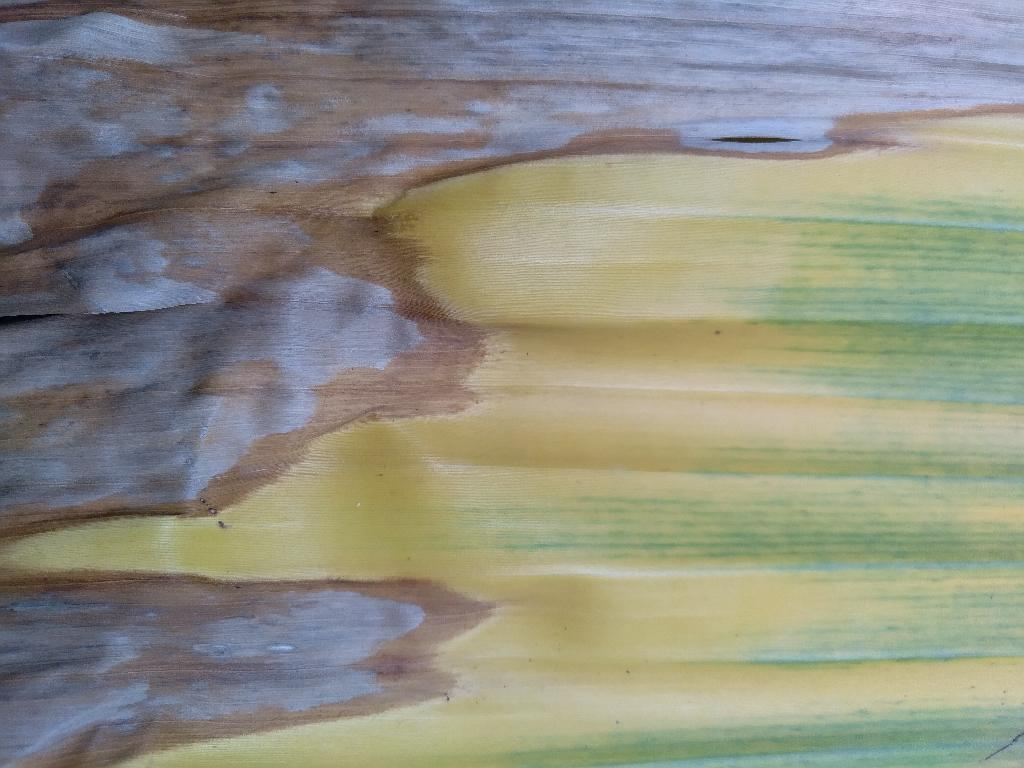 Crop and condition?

banana, fusarium wilt race 1
